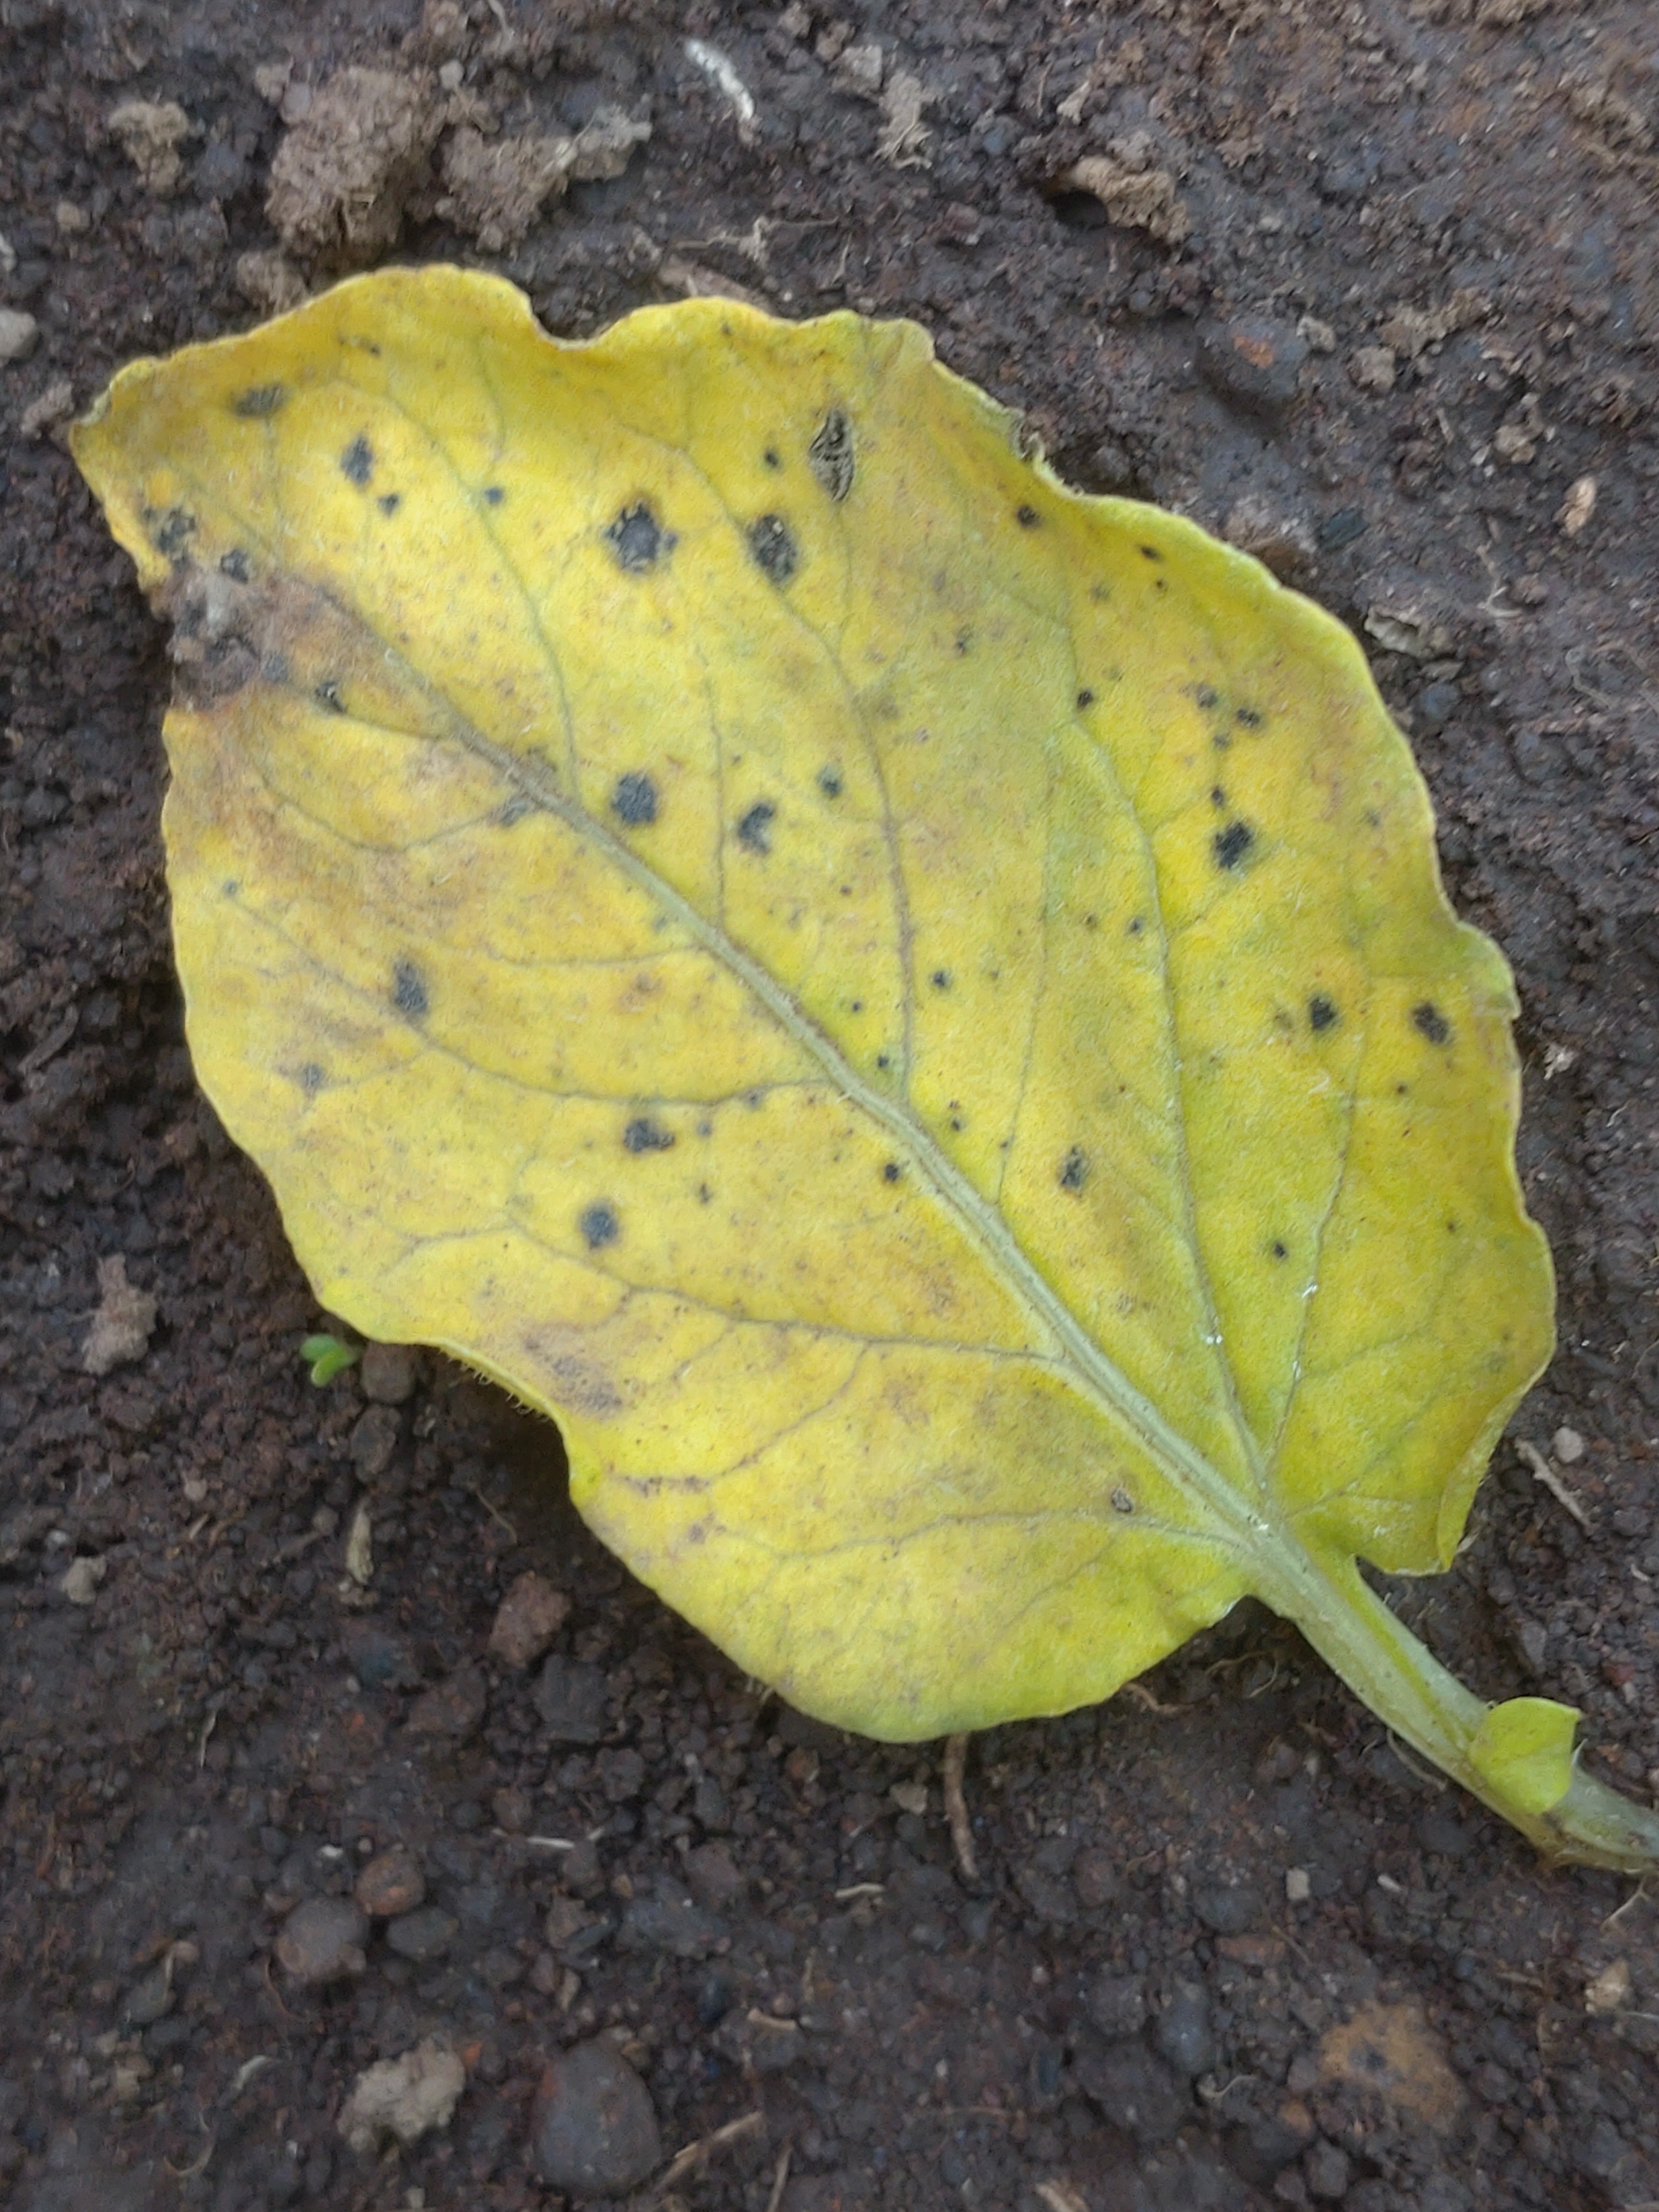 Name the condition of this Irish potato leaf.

late blight
